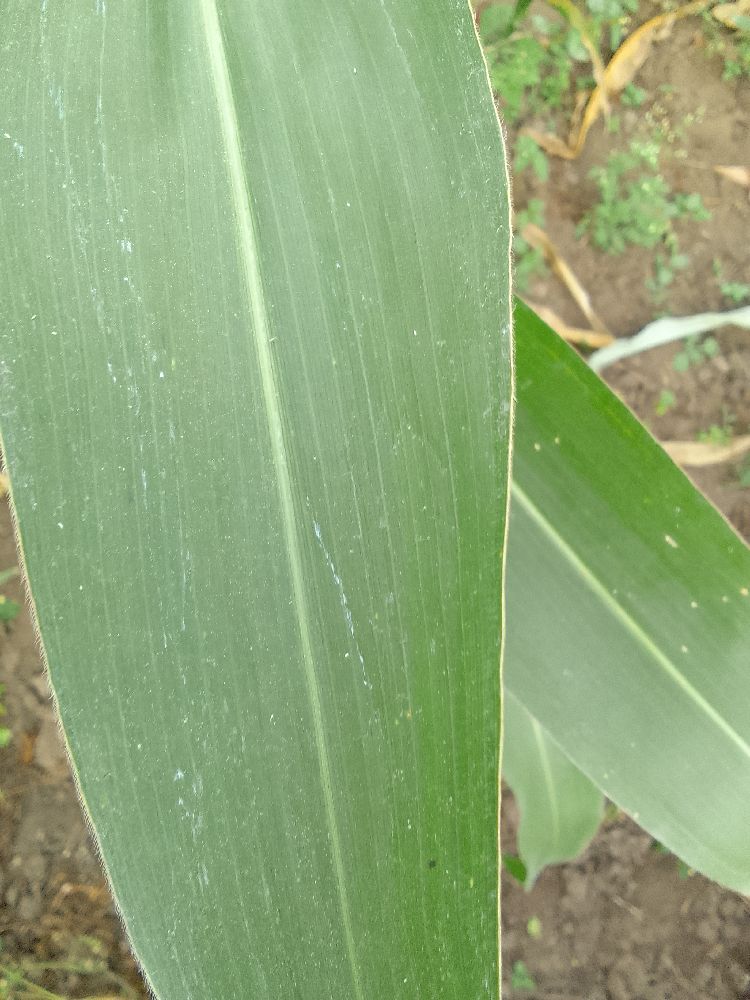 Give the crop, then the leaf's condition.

maize, healthy
